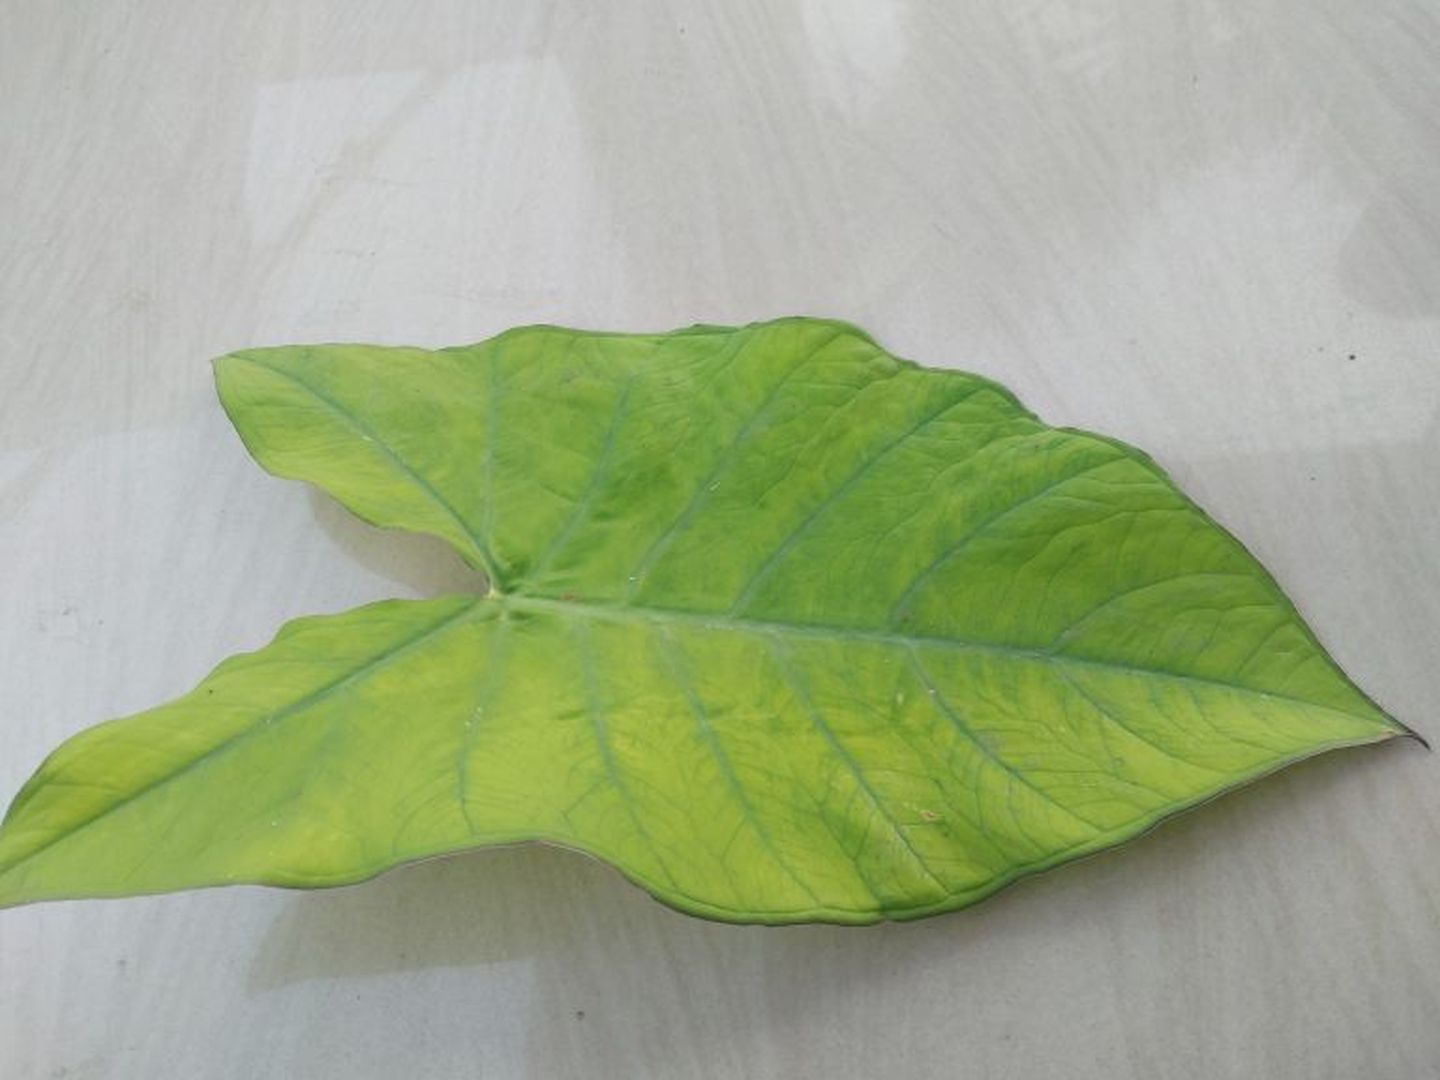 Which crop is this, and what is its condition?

taro, mosaic
